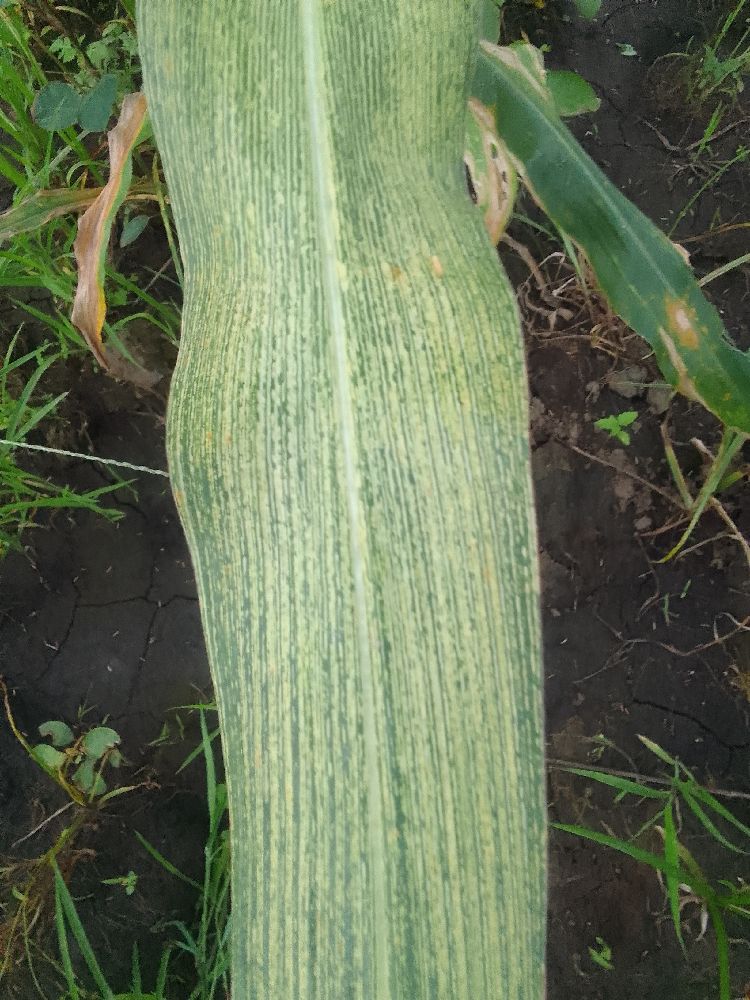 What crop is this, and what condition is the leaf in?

maize, maize streak virus
